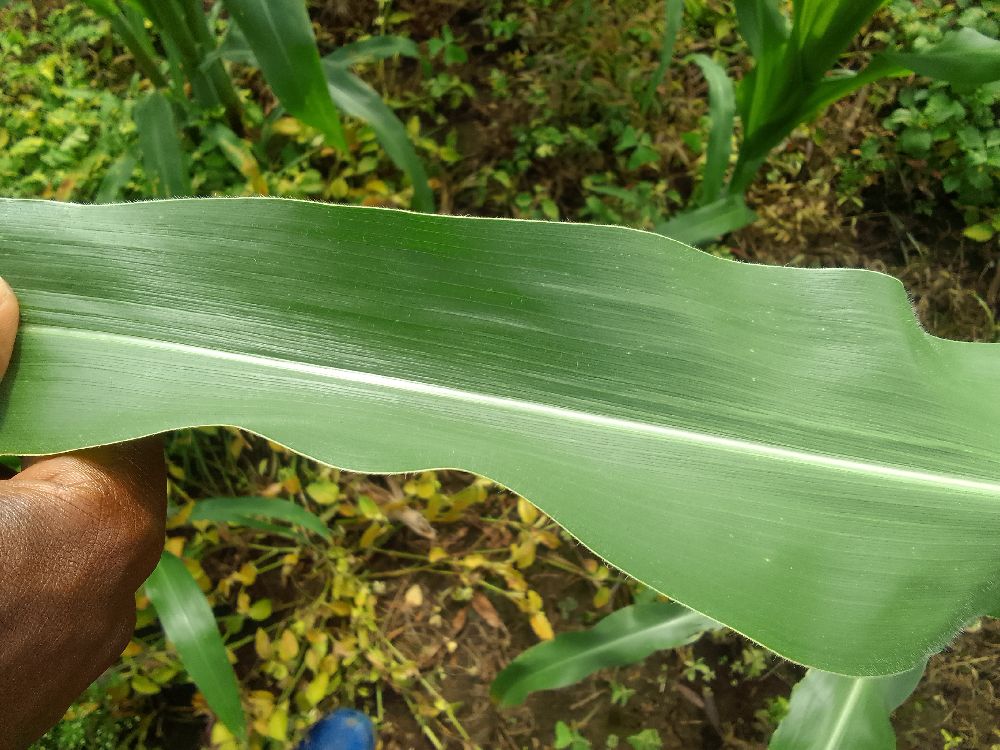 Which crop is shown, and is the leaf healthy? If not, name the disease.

maize, healthy
